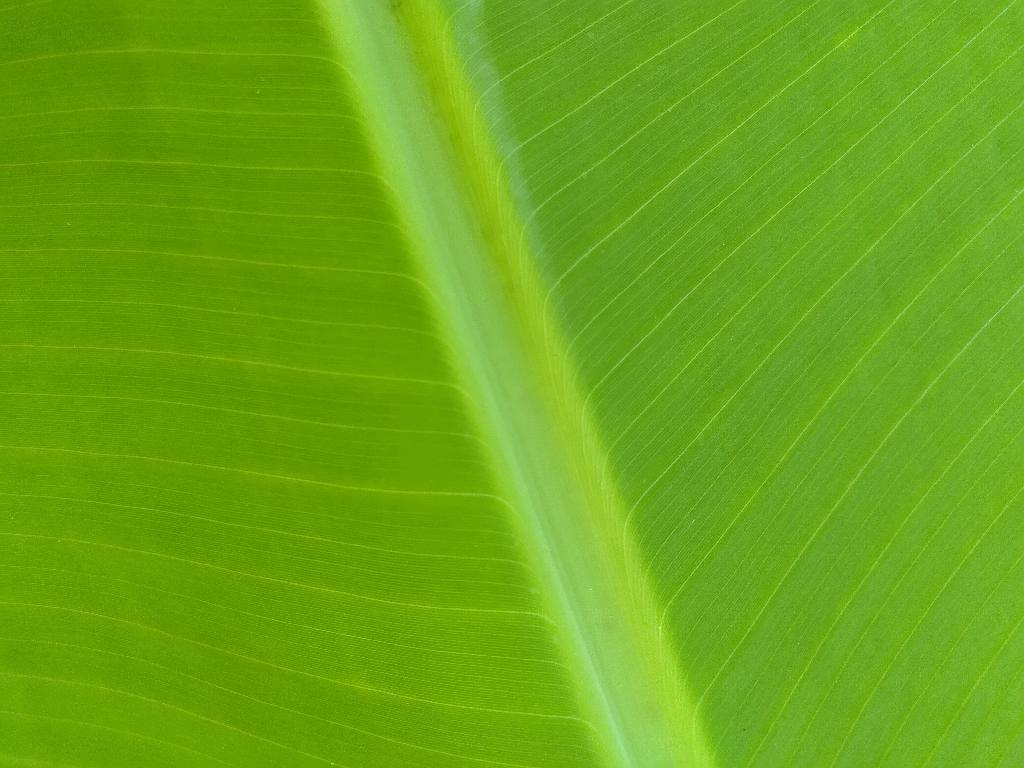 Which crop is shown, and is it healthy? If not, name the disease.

banana, healthy
